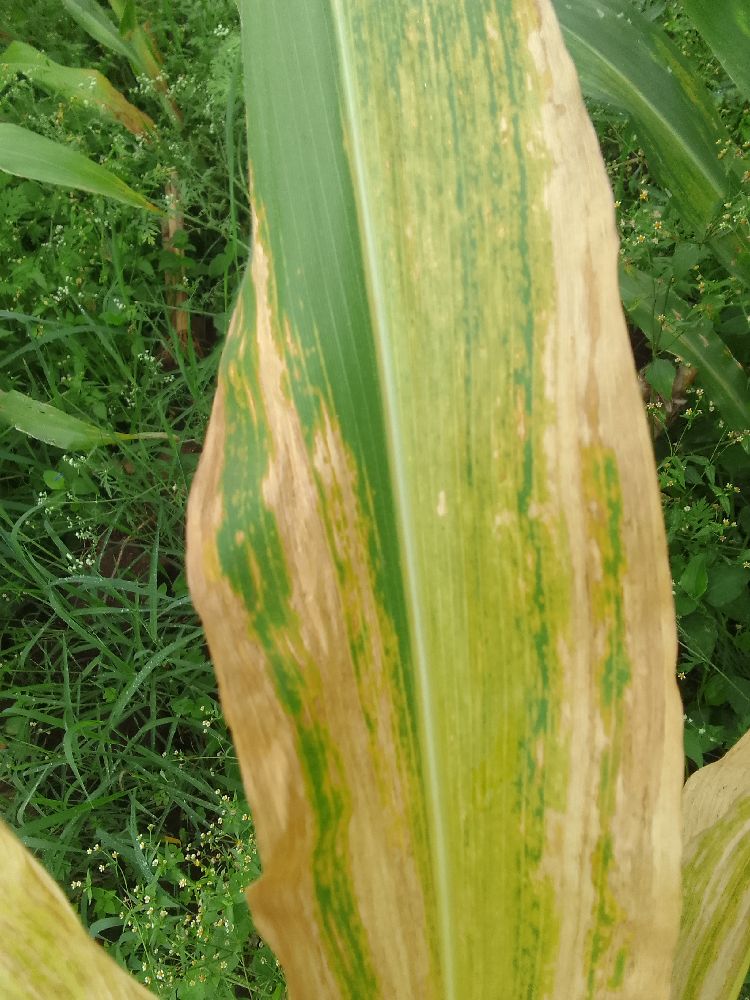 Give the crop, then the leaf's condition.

maize, maize lethal necrosis
